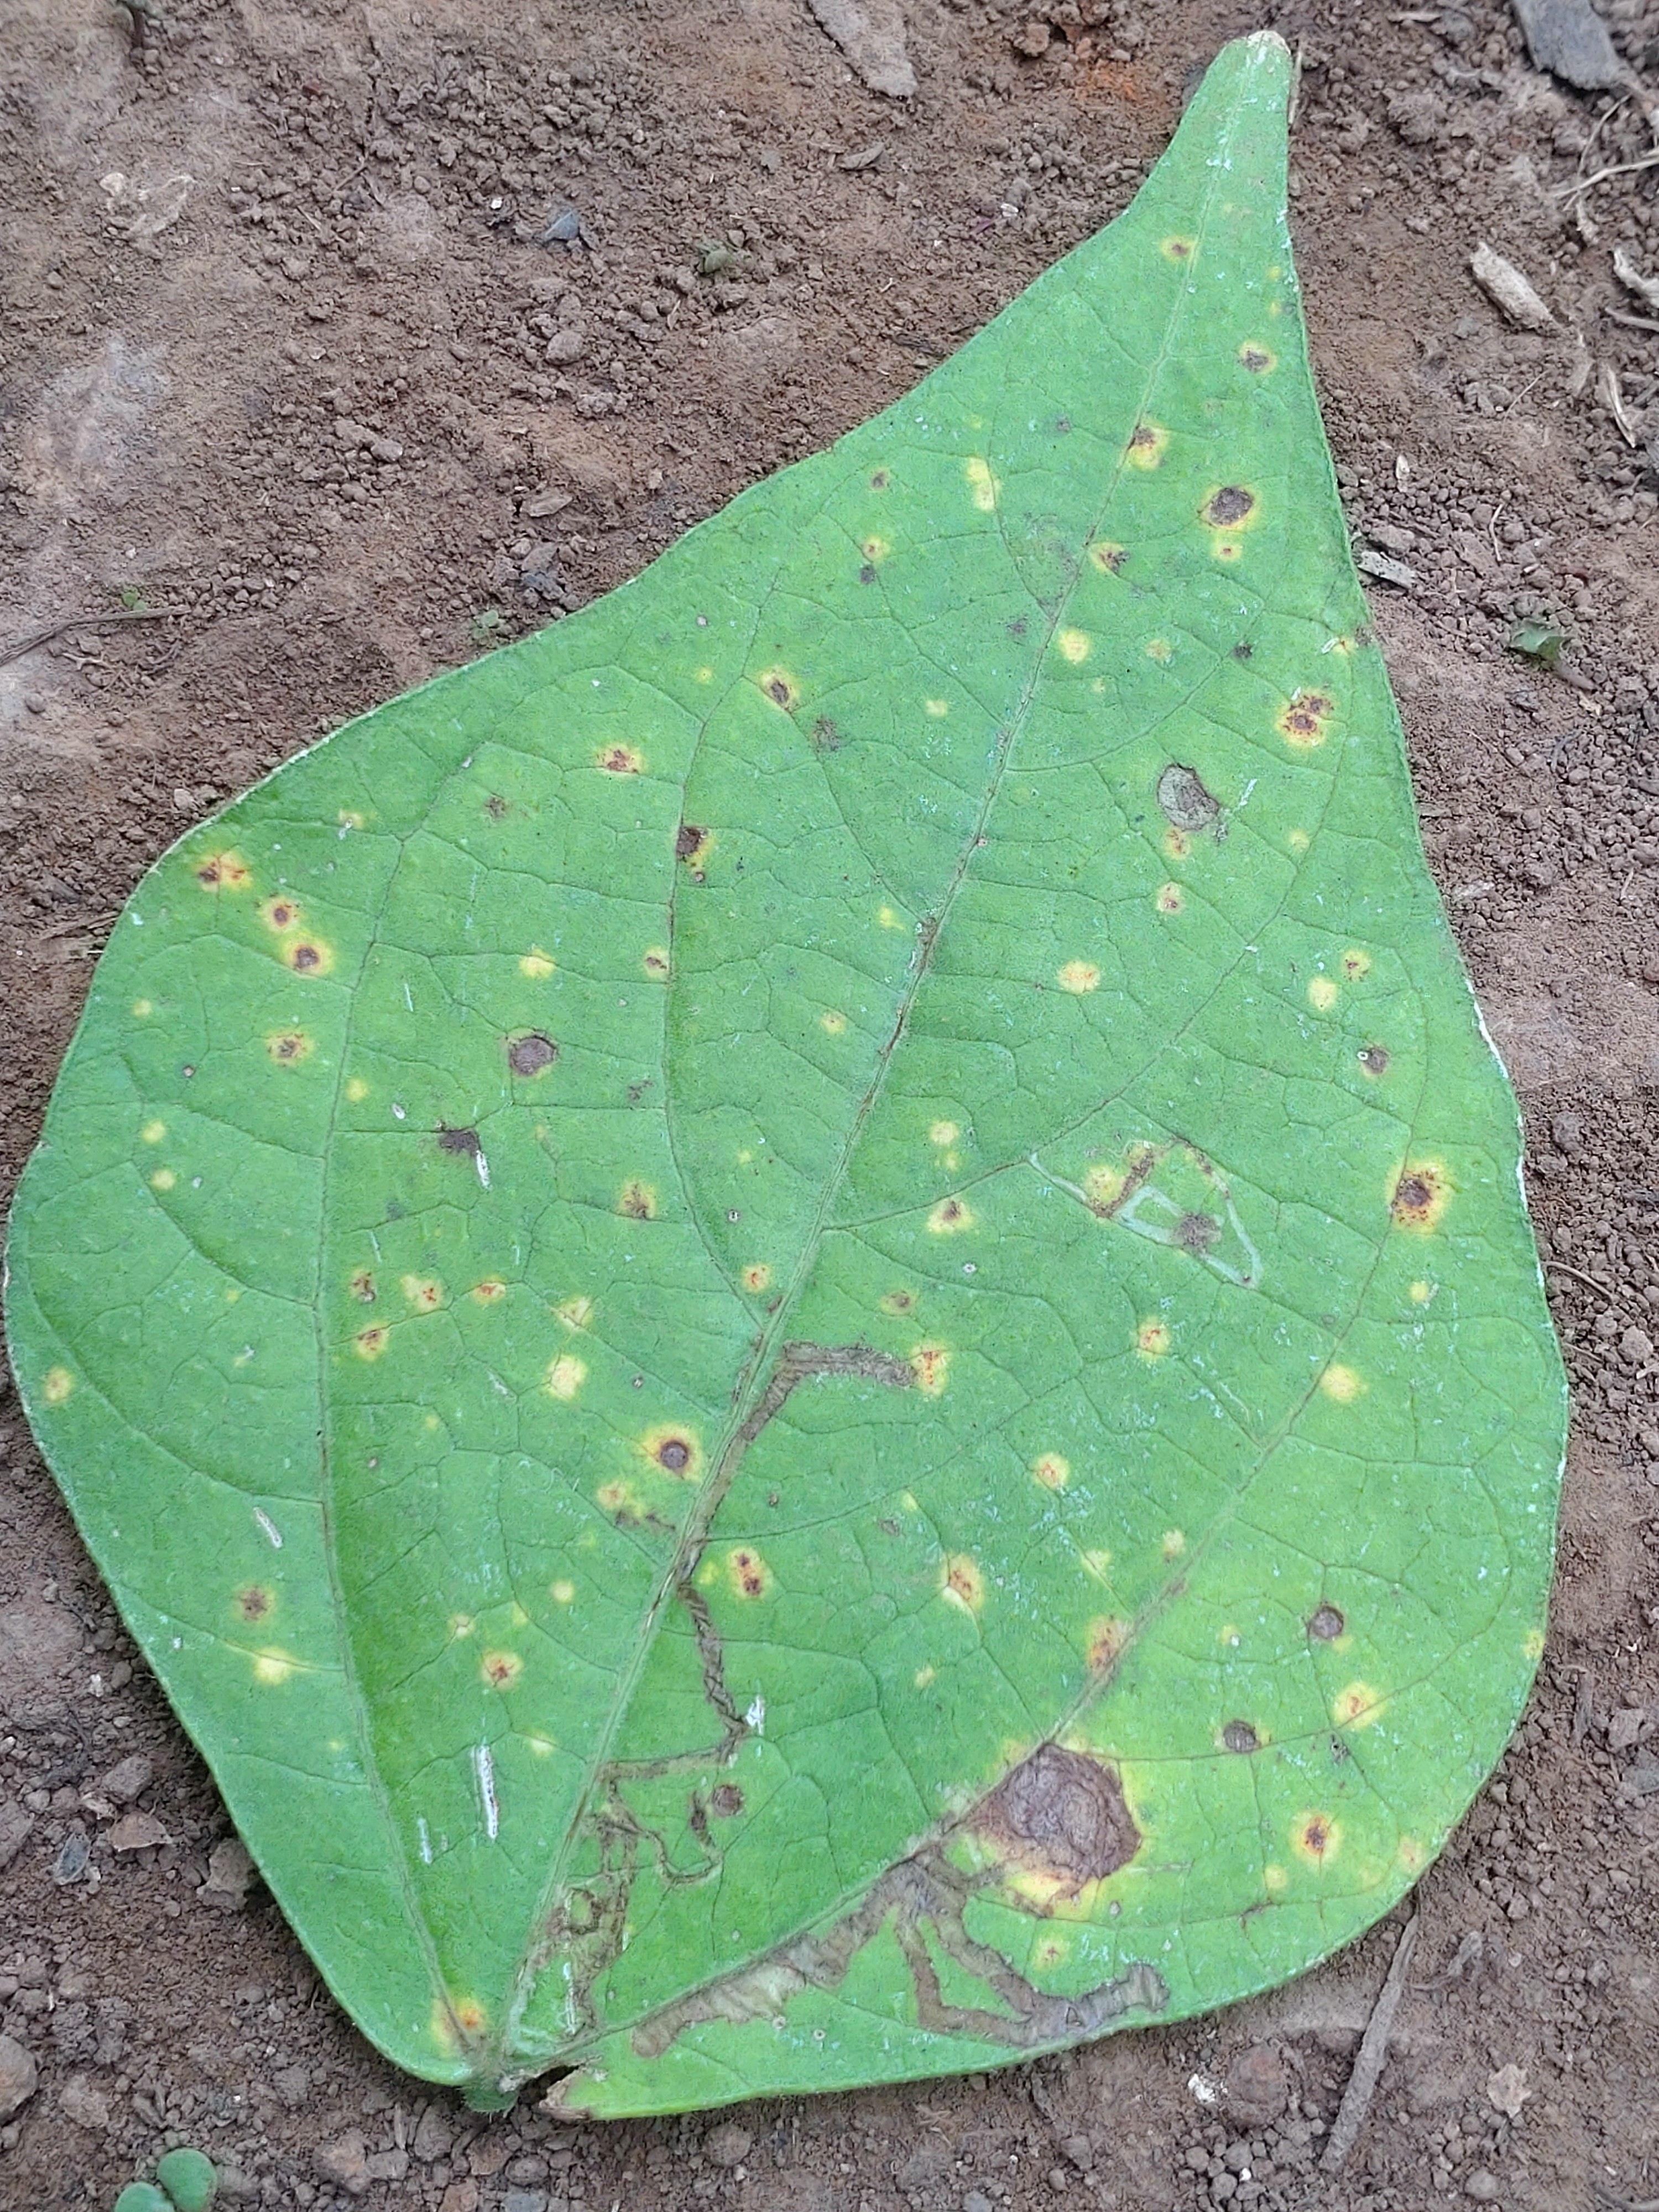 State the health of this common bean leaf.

rust
